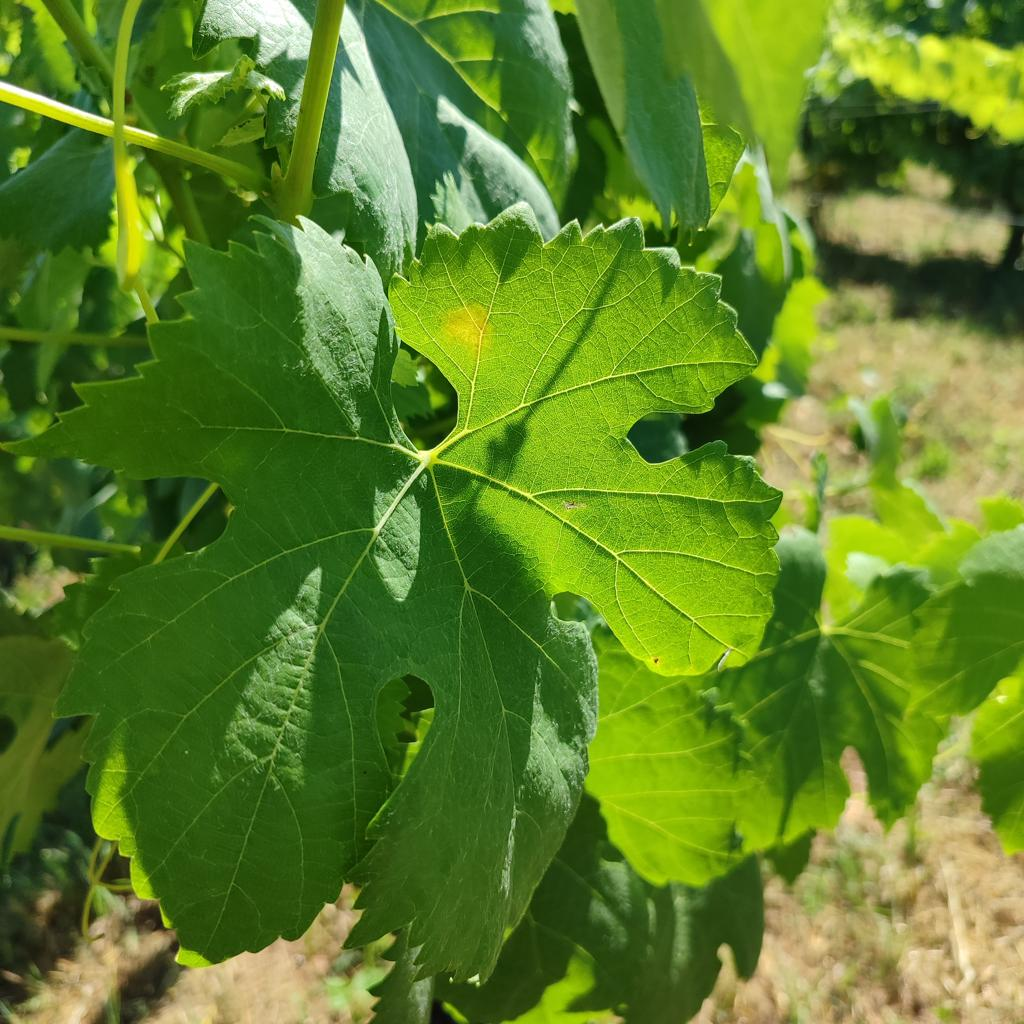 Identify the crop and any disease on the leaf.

grapevine, downy mildew
